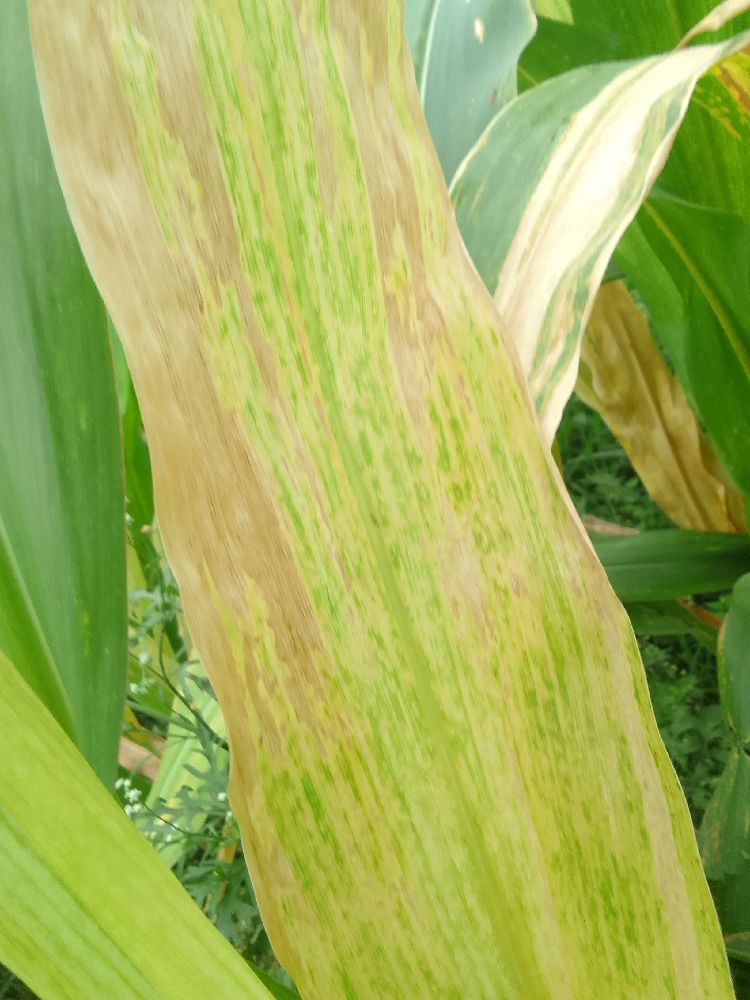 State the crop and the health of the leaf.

maize, maize lethal necrosis
